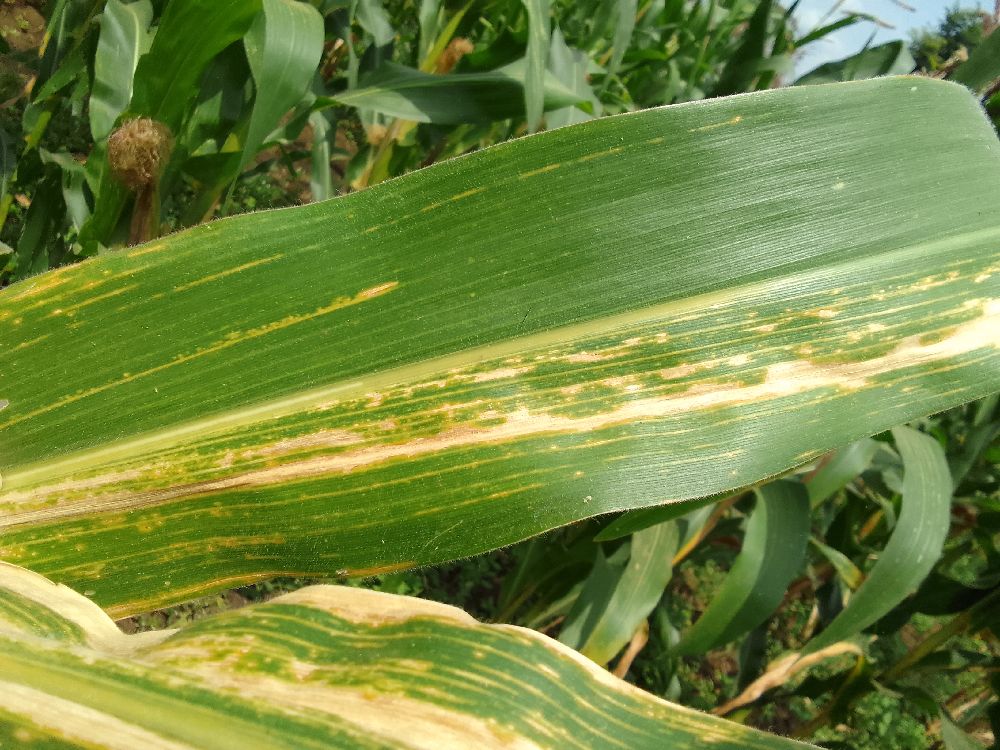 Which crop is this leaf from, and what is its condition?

maize, maize lethal necrosis
